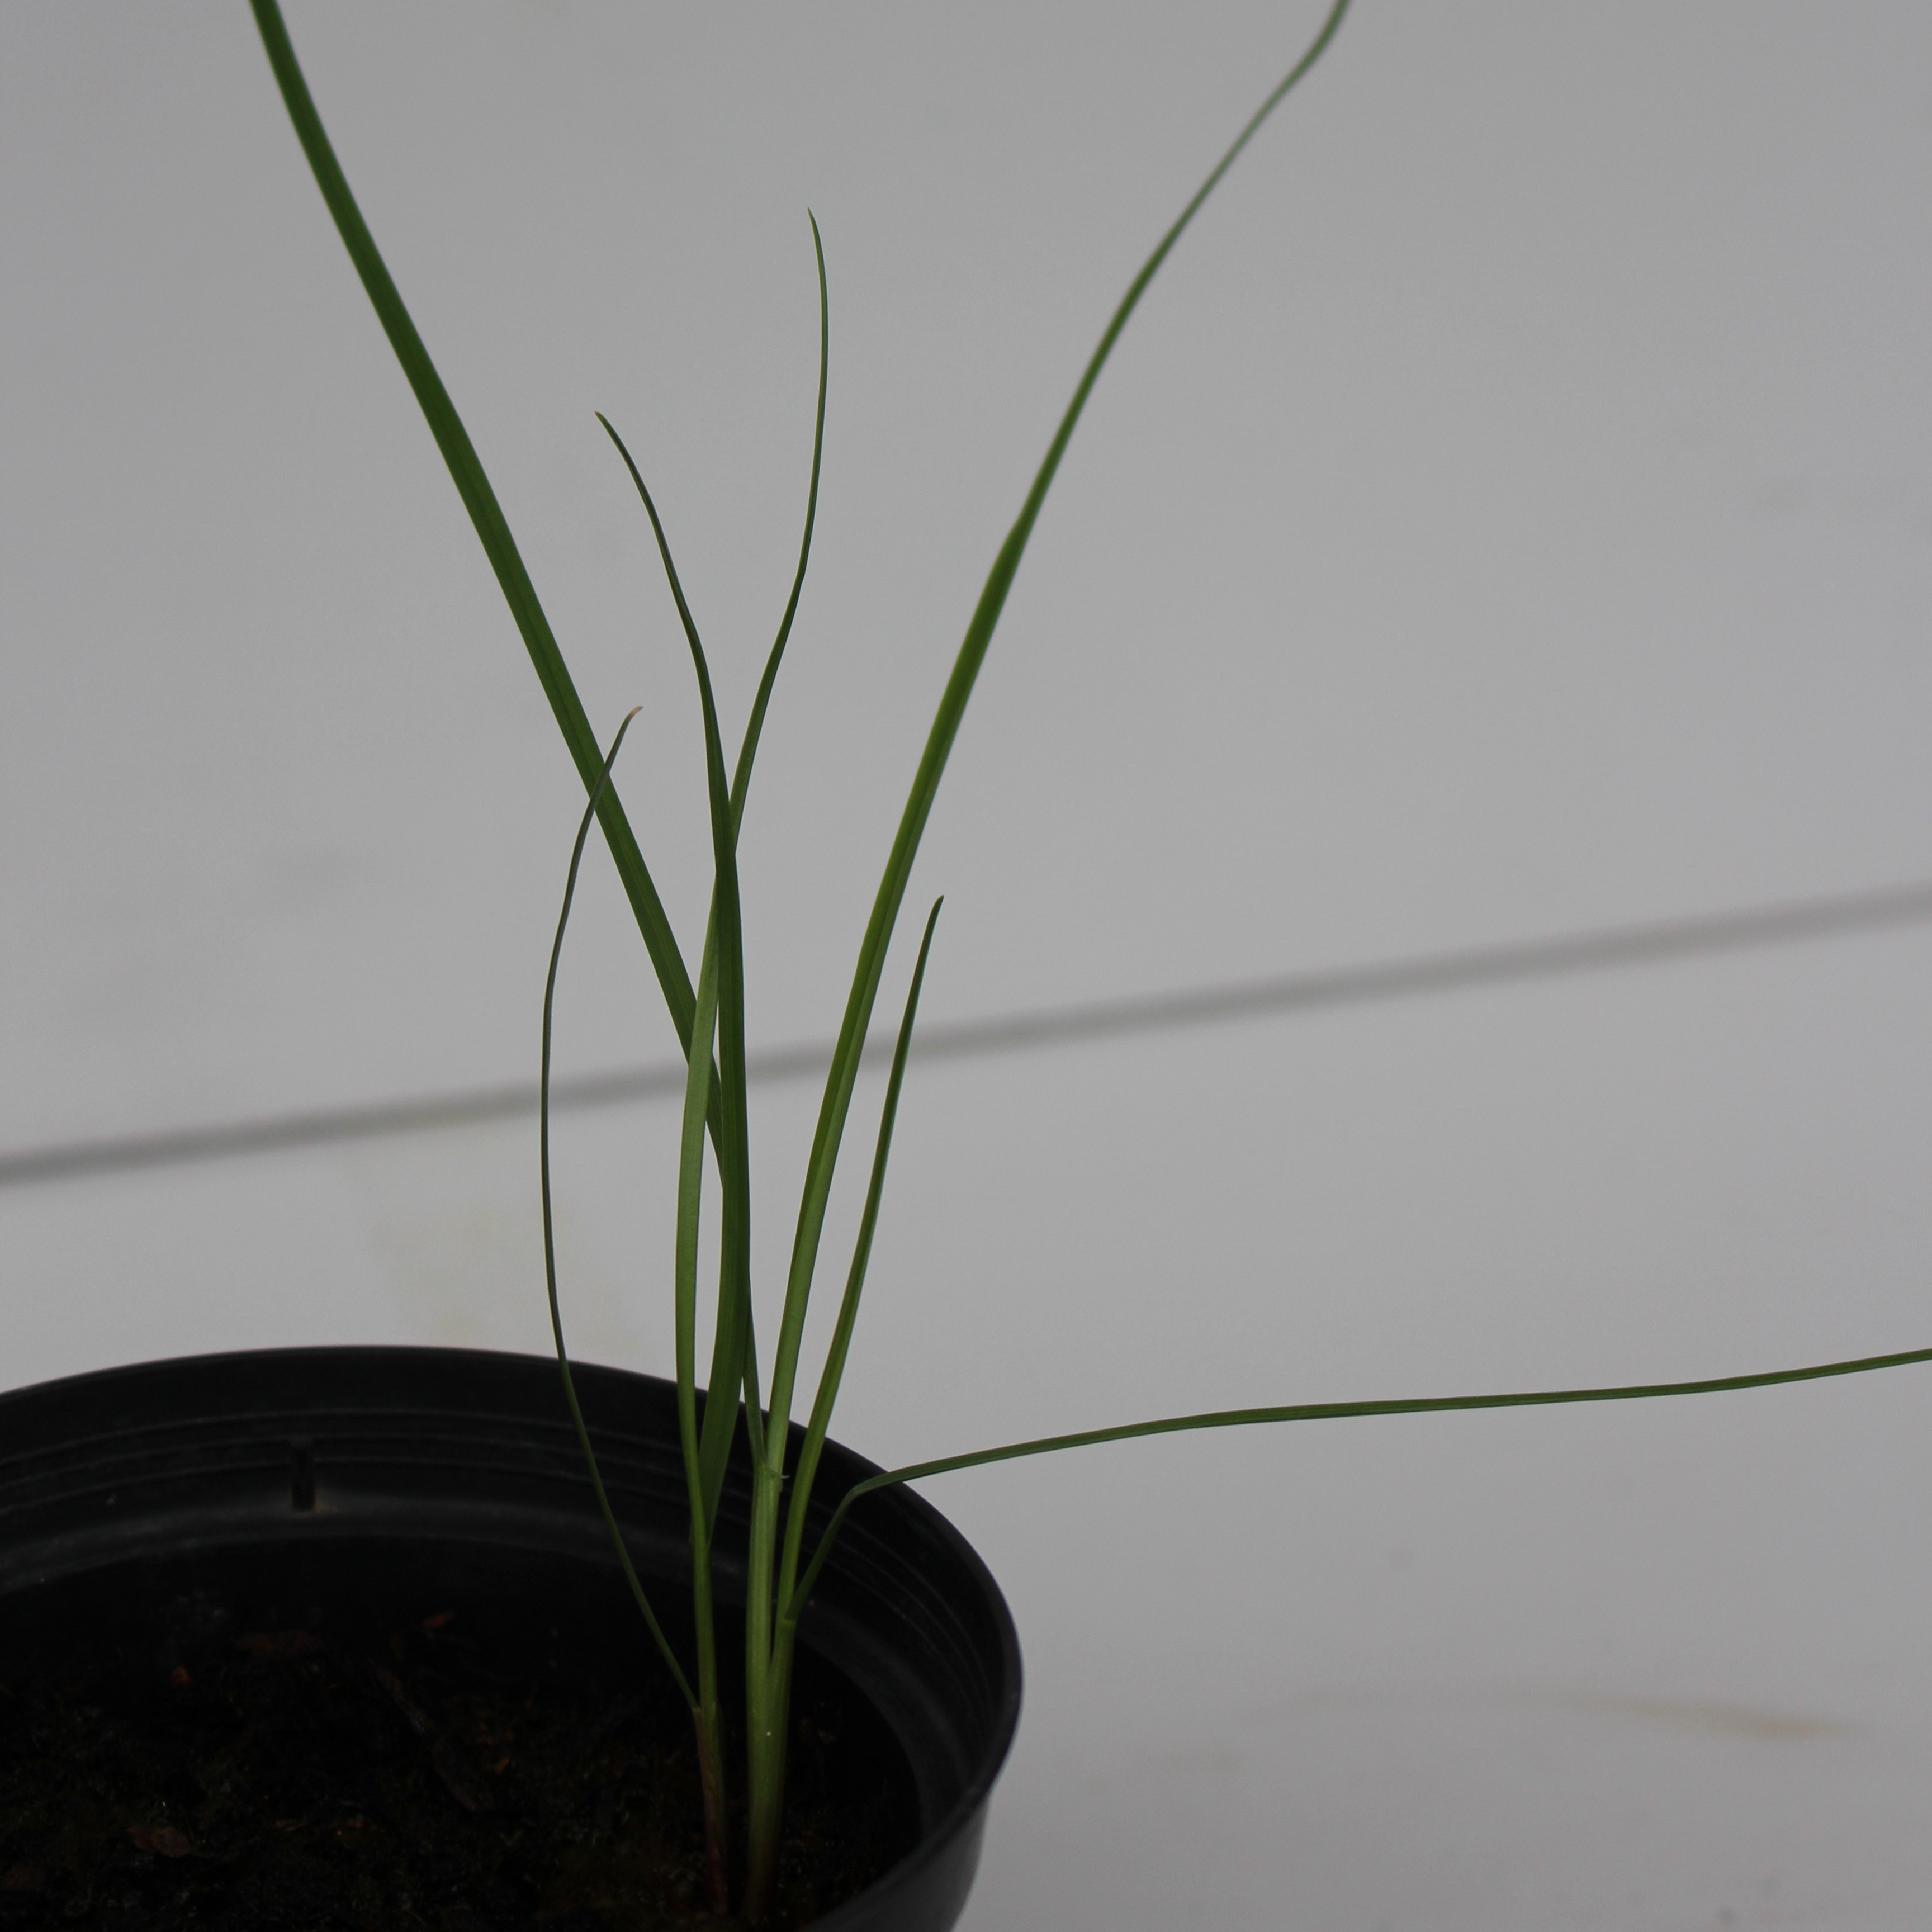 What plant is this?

Lolium multiflorum
